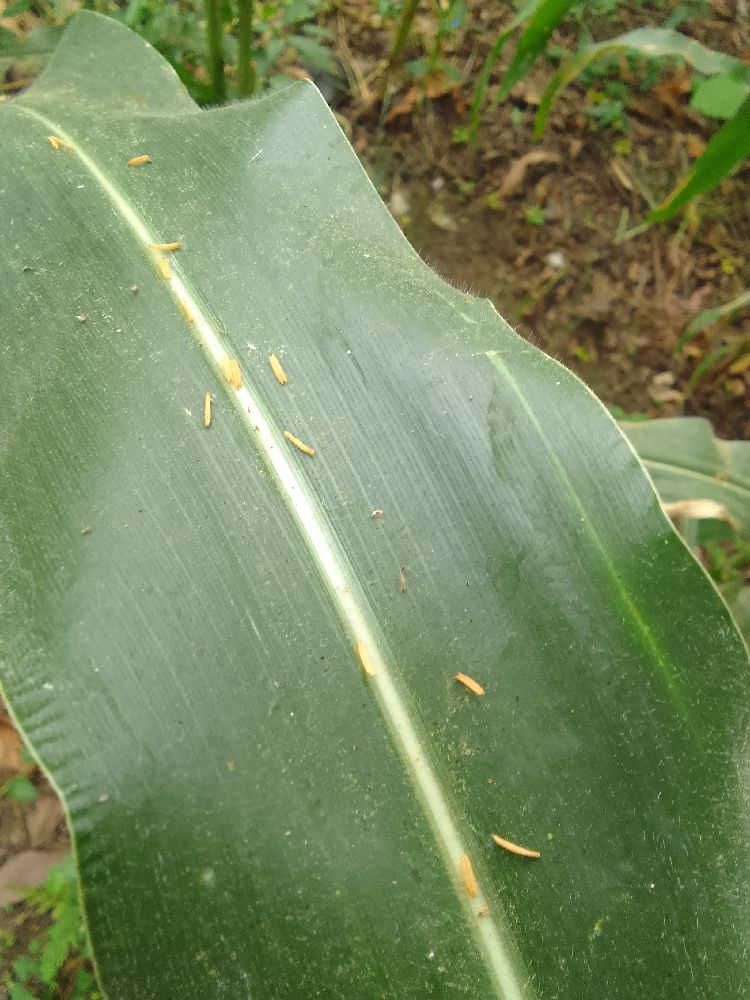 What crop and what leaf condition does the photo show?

maize, healthy
